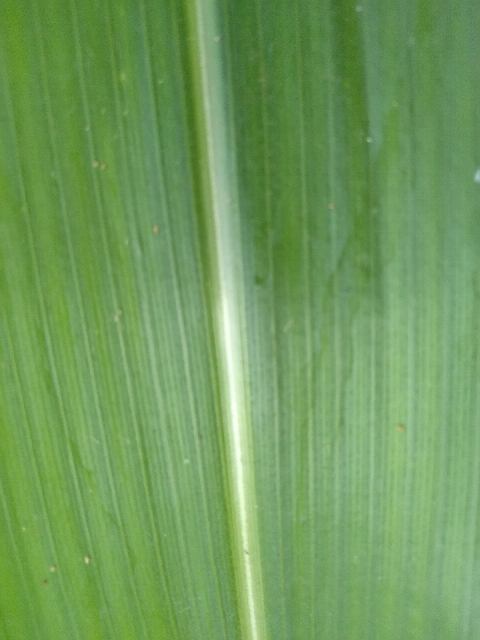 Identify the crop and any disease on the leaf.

maize, healthy
